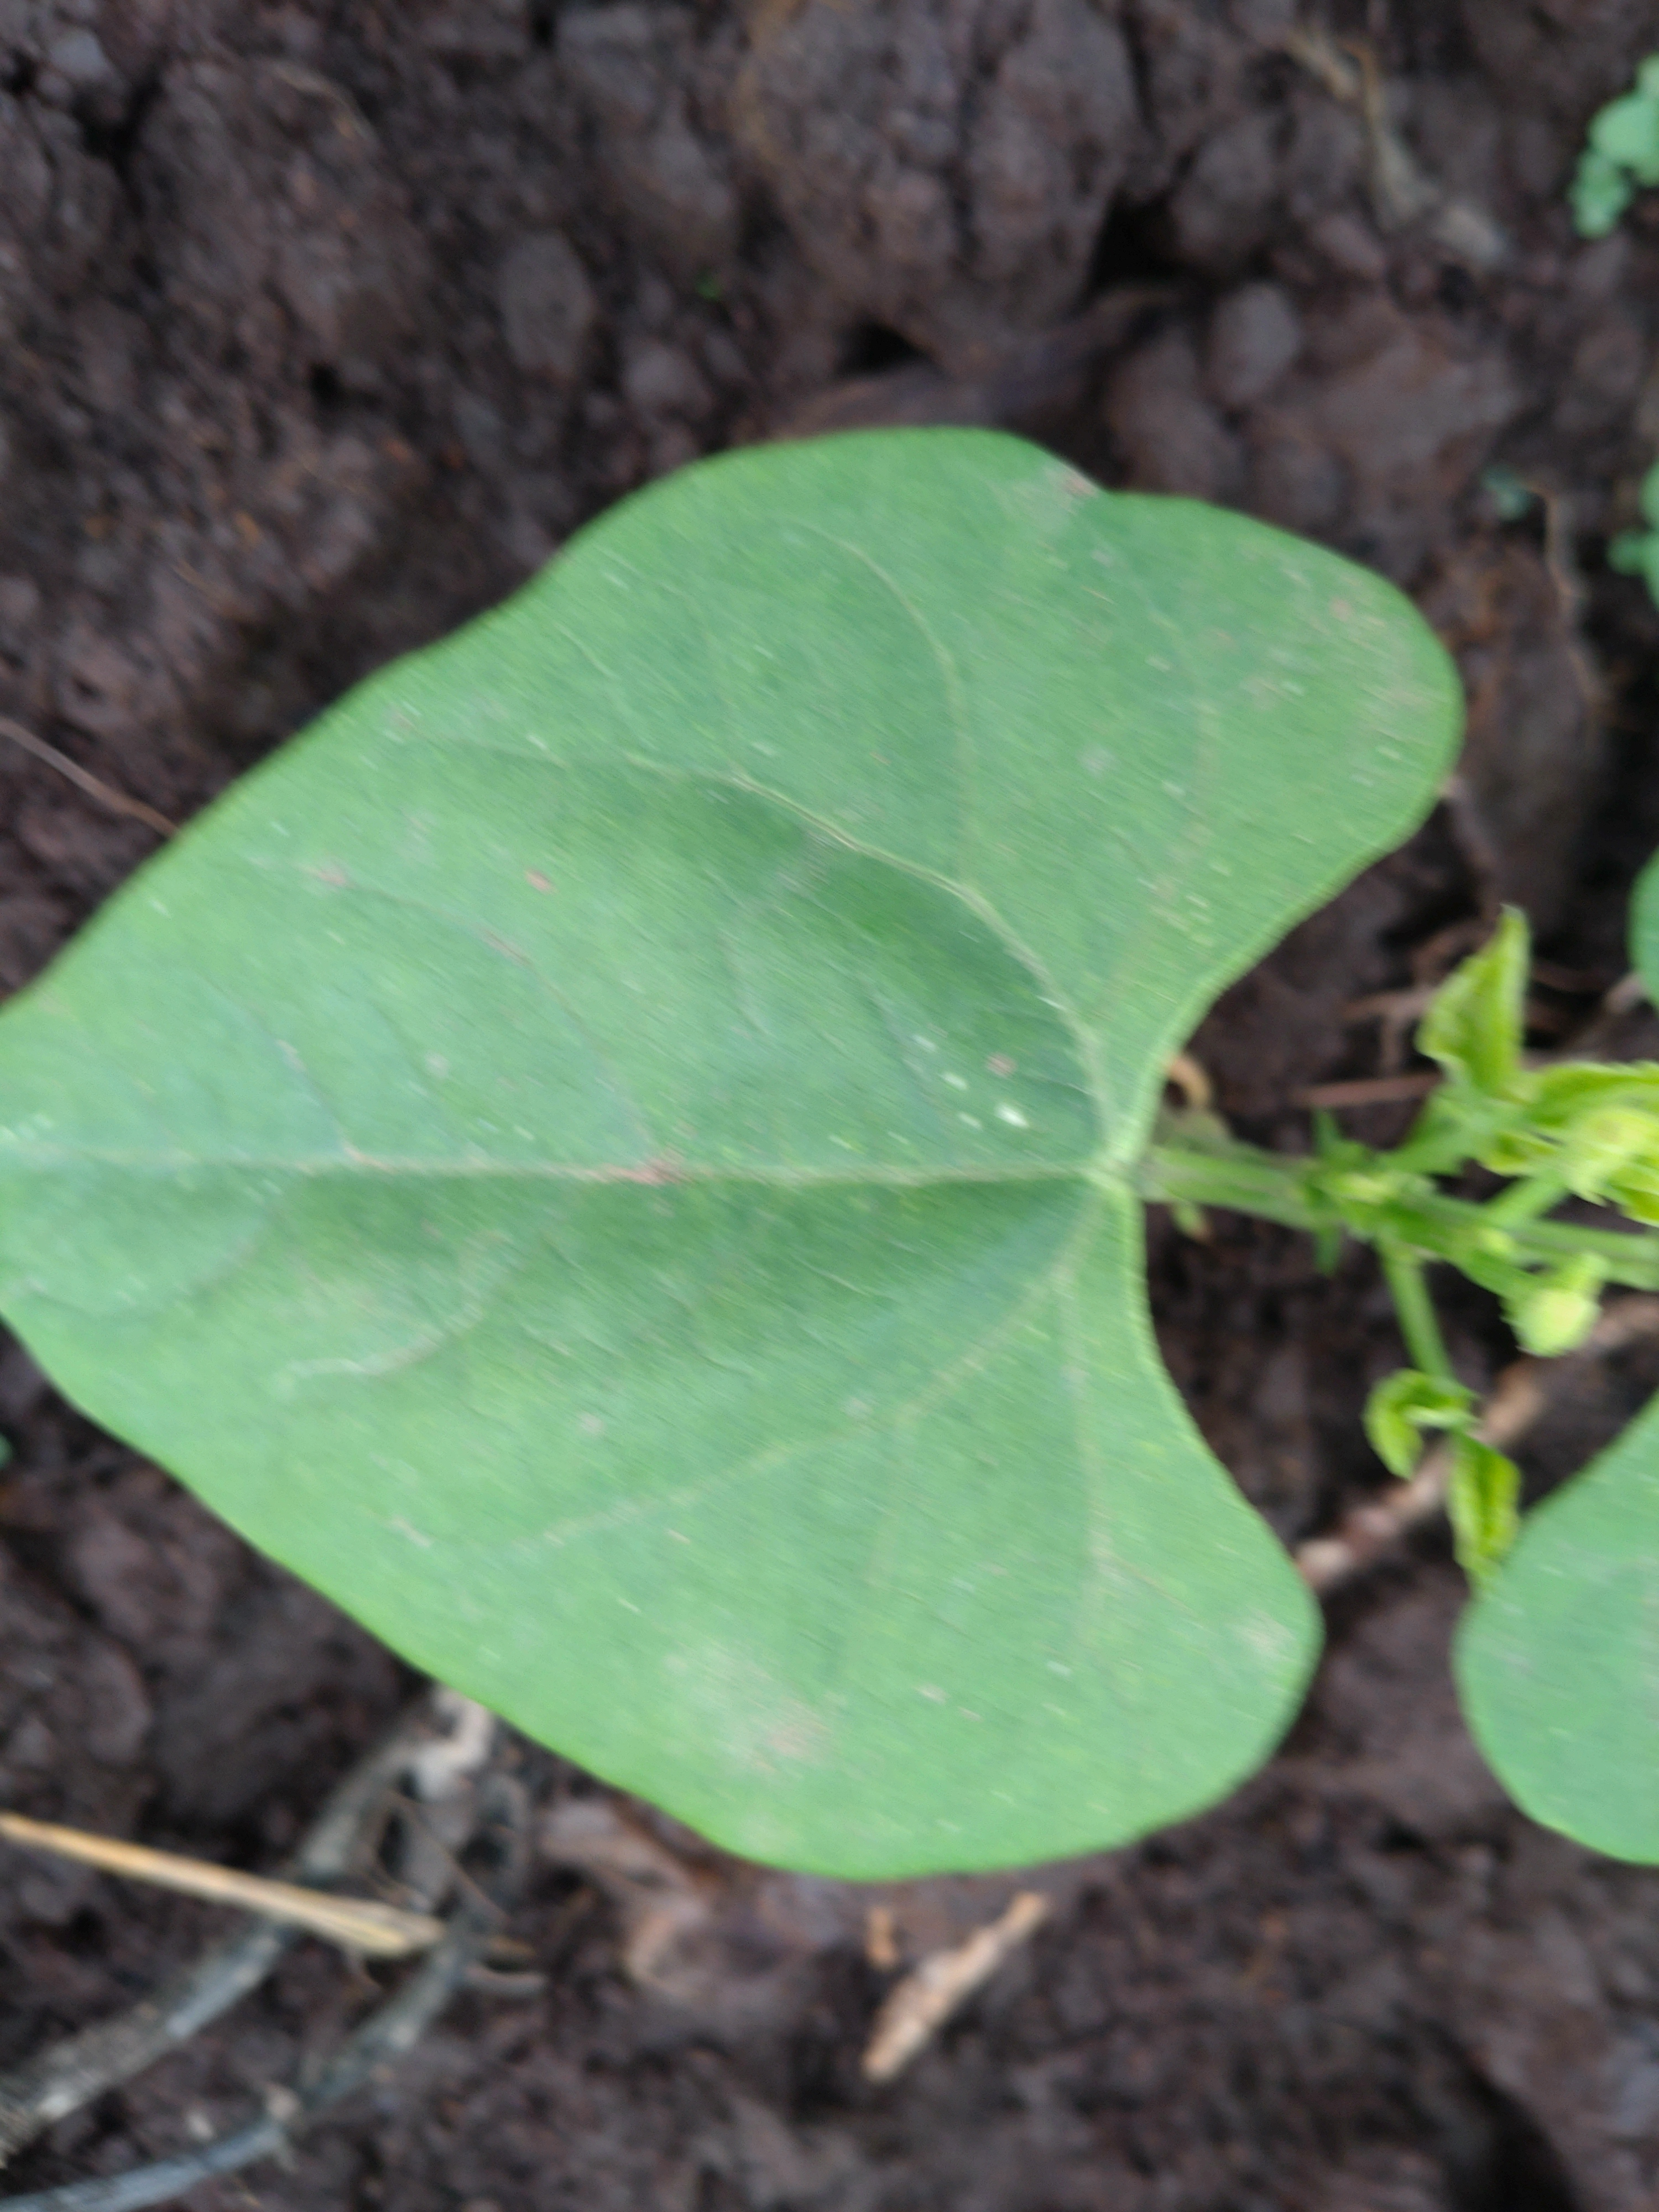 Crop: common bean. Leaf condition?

healthy
